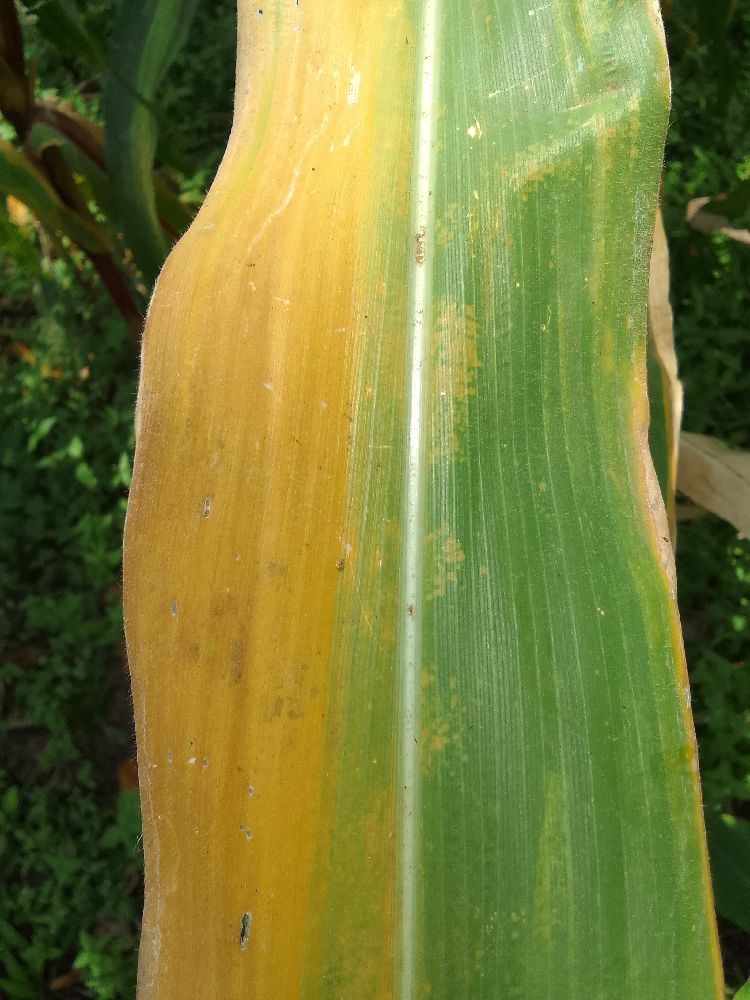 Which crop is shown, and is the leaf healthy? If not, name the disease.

maize, maize lethal necrosis
